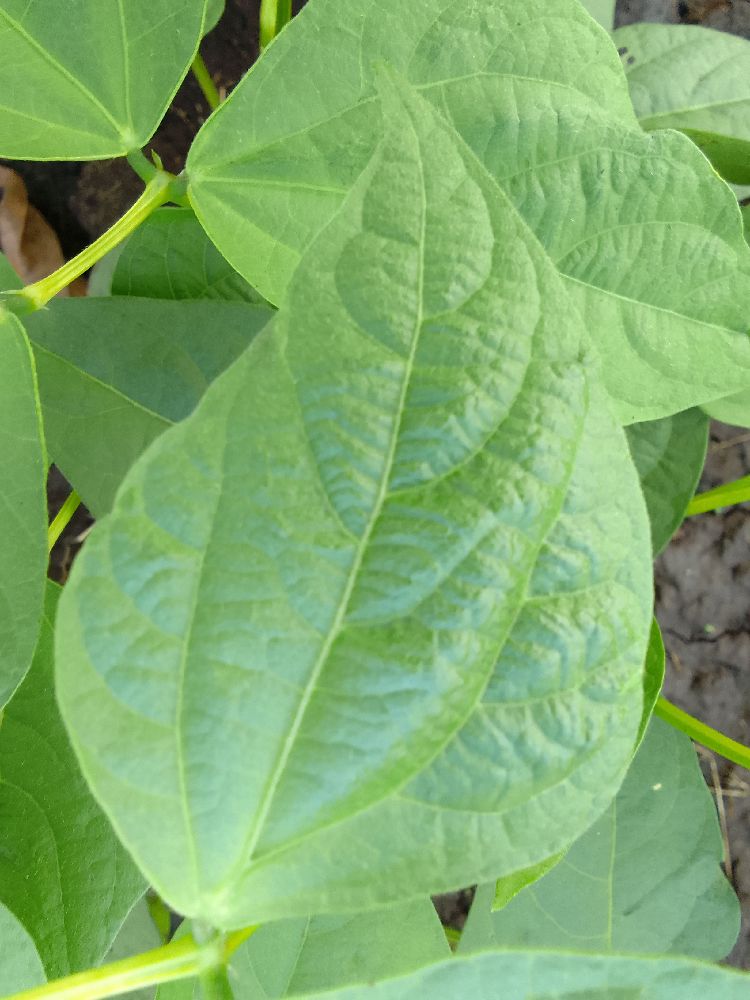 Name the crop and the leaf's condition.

common bean, healthy
